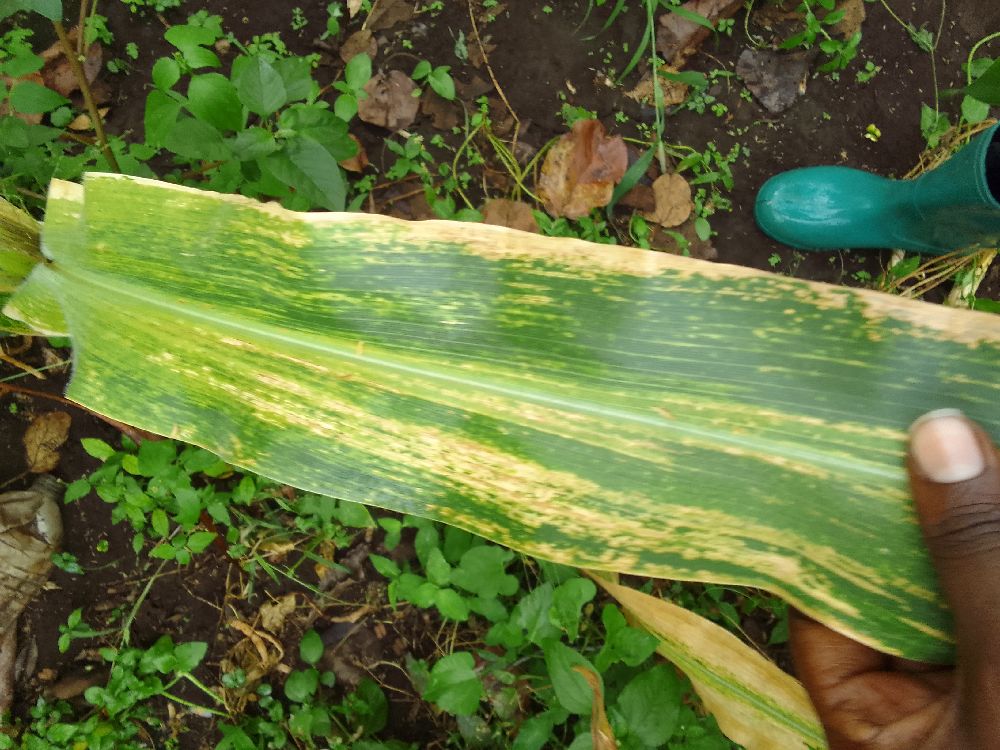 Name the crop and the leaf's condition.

maize, maize lethal necrosis
